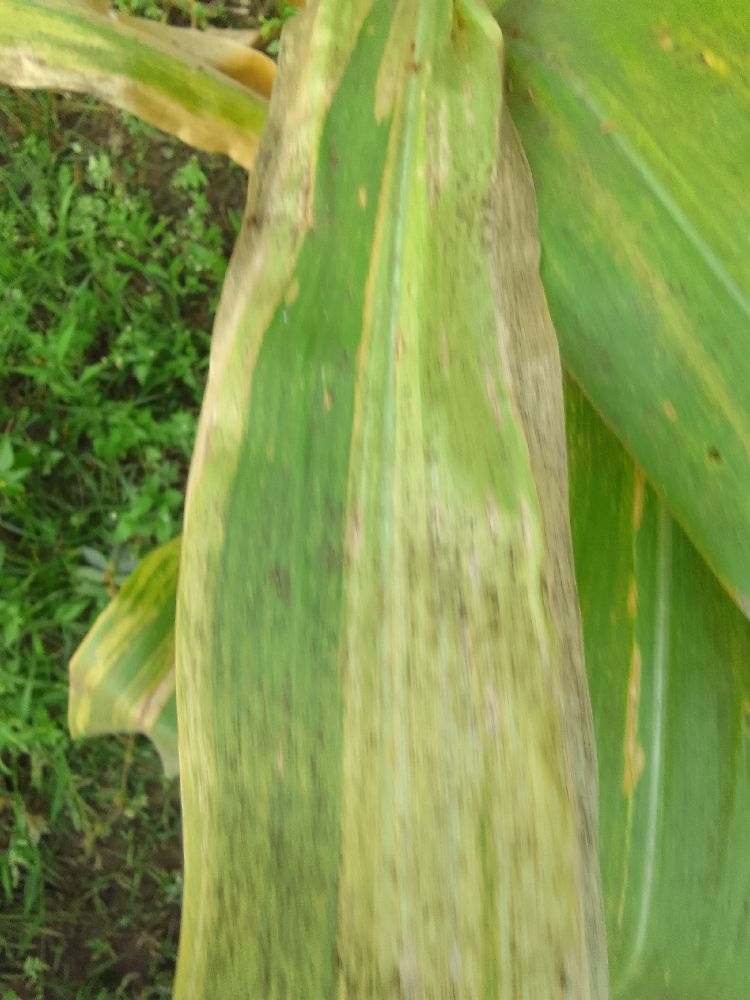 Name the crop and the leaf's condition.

maize, maize lethal necrosis
